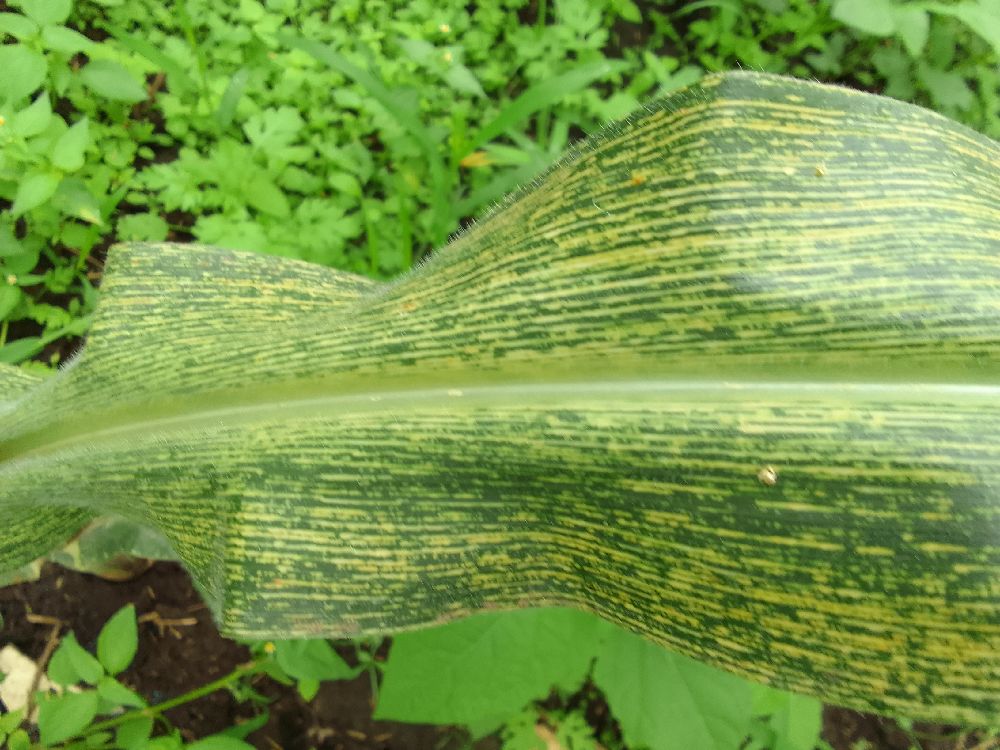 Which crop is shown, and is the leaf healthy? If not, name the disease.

maize, maize streak virus
